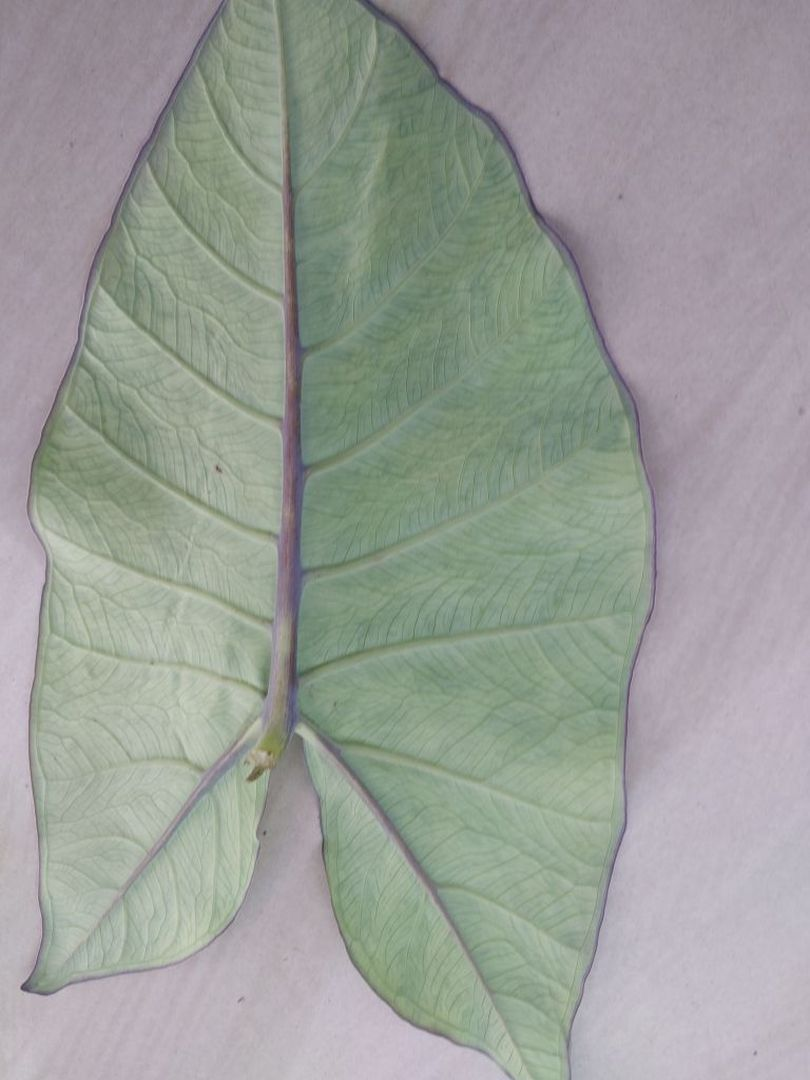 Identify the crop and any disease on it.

taro, mosaic
